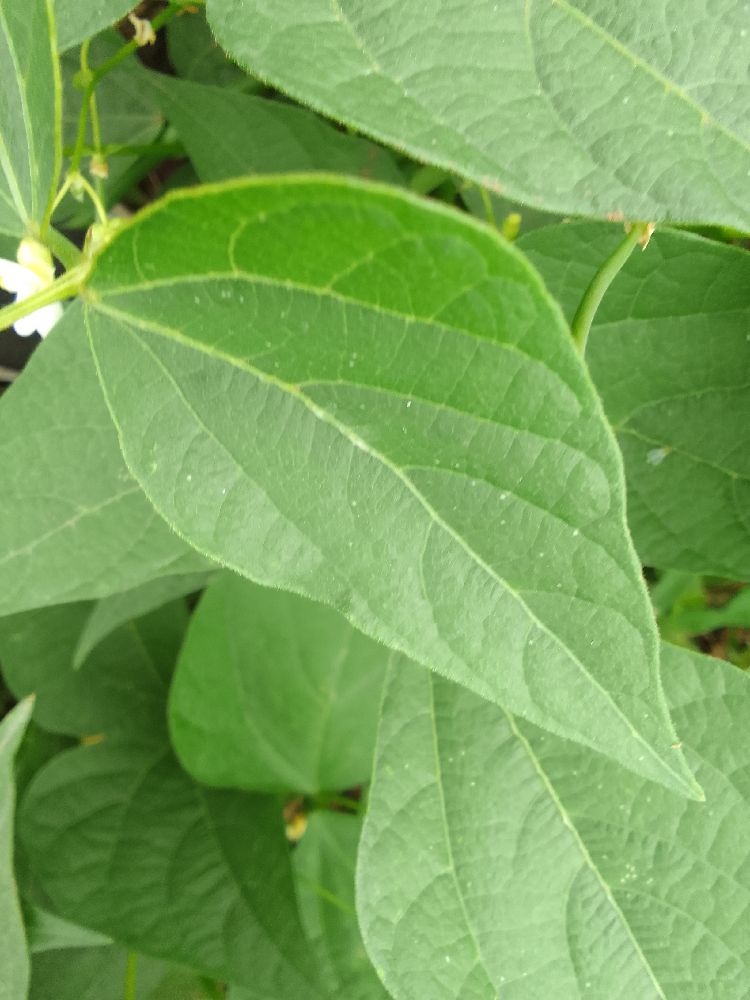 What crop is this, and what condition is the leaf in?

common bean, healthy
